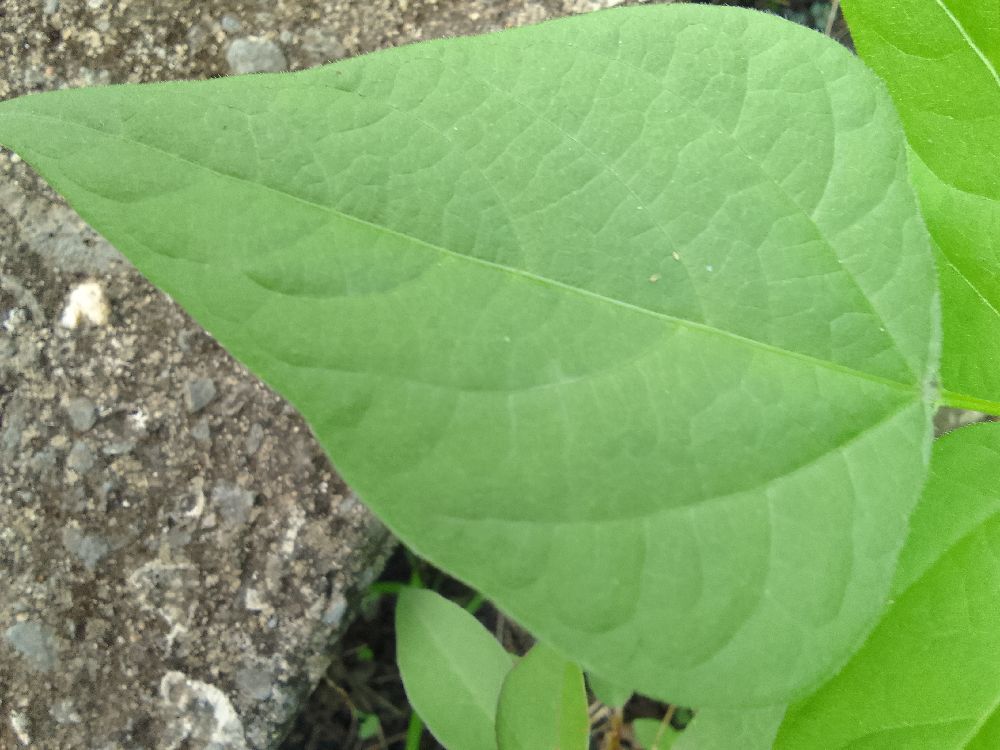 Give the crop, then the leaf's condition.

common bean, healthy
